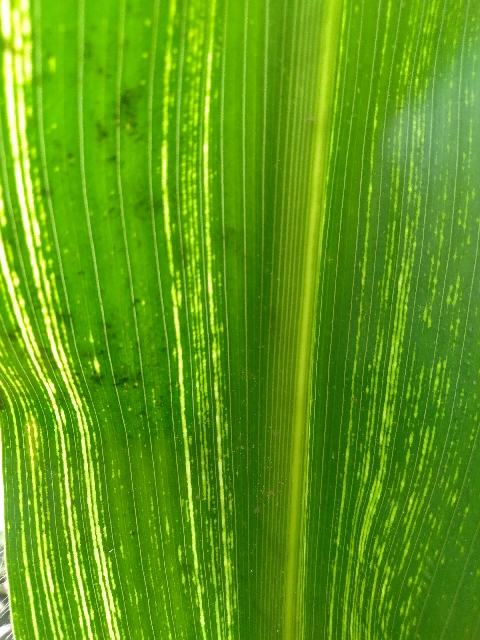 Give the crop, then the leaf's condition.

maize, maize streak virus
